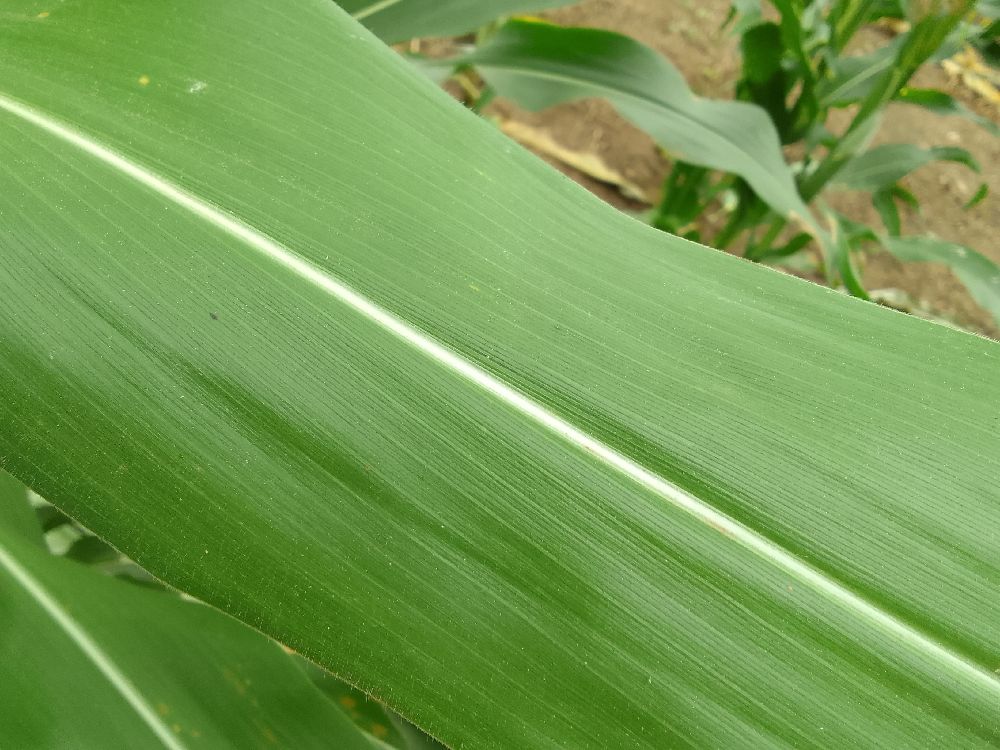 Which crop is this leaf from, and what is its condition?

maize, healthy
